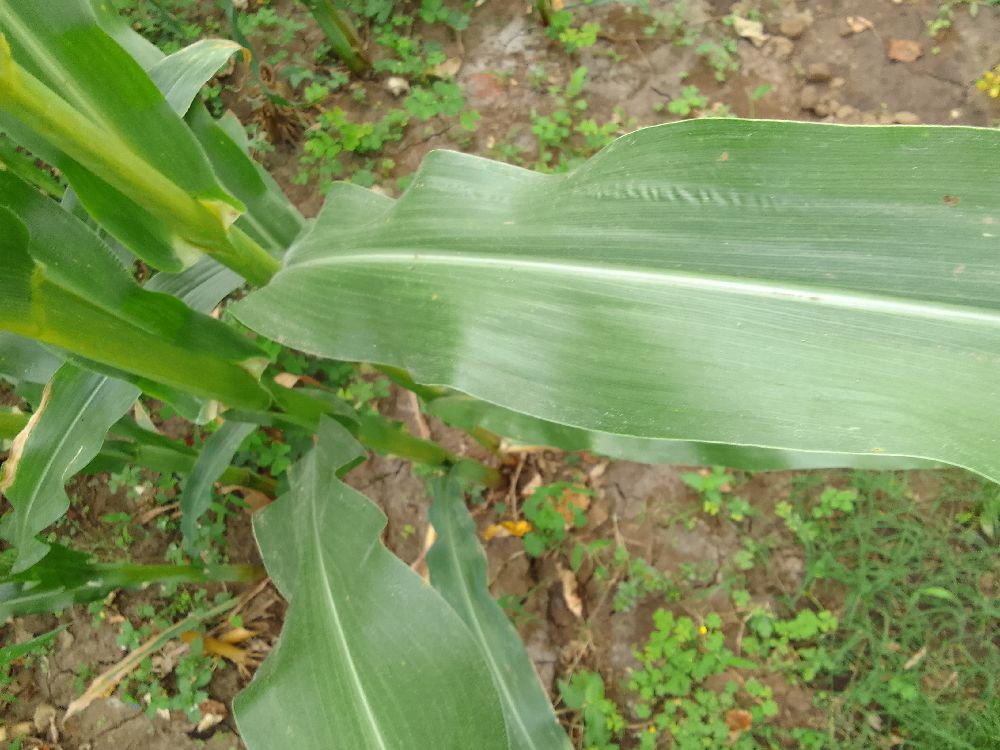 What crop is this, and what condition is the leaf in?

maize, healthy
